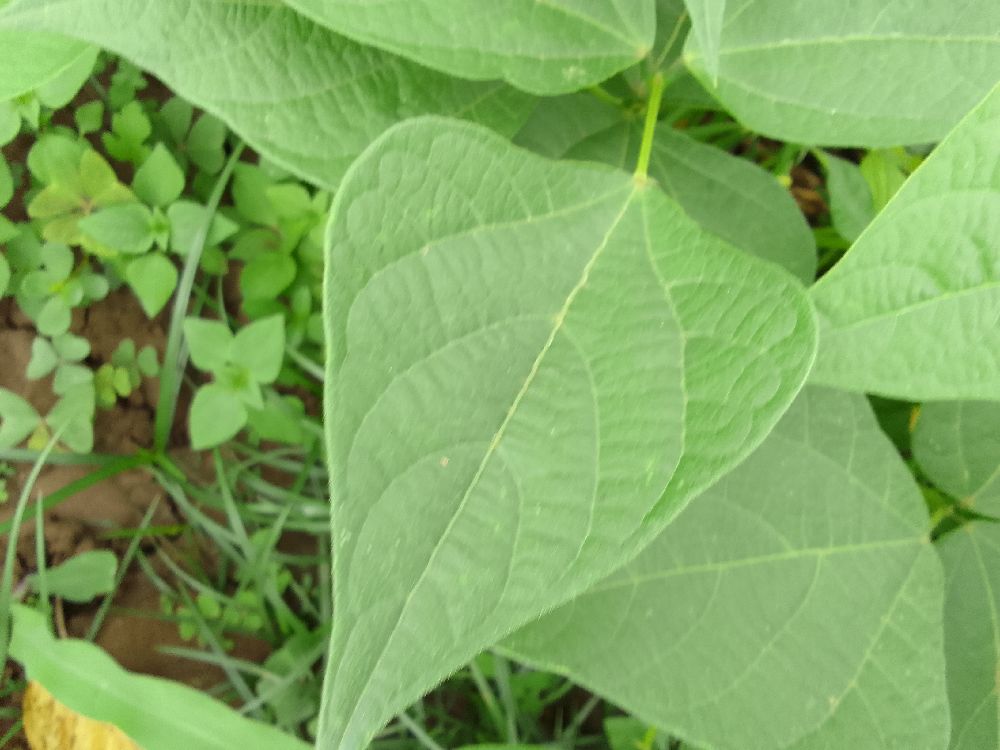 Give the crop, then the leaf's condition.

common bean, healthy
